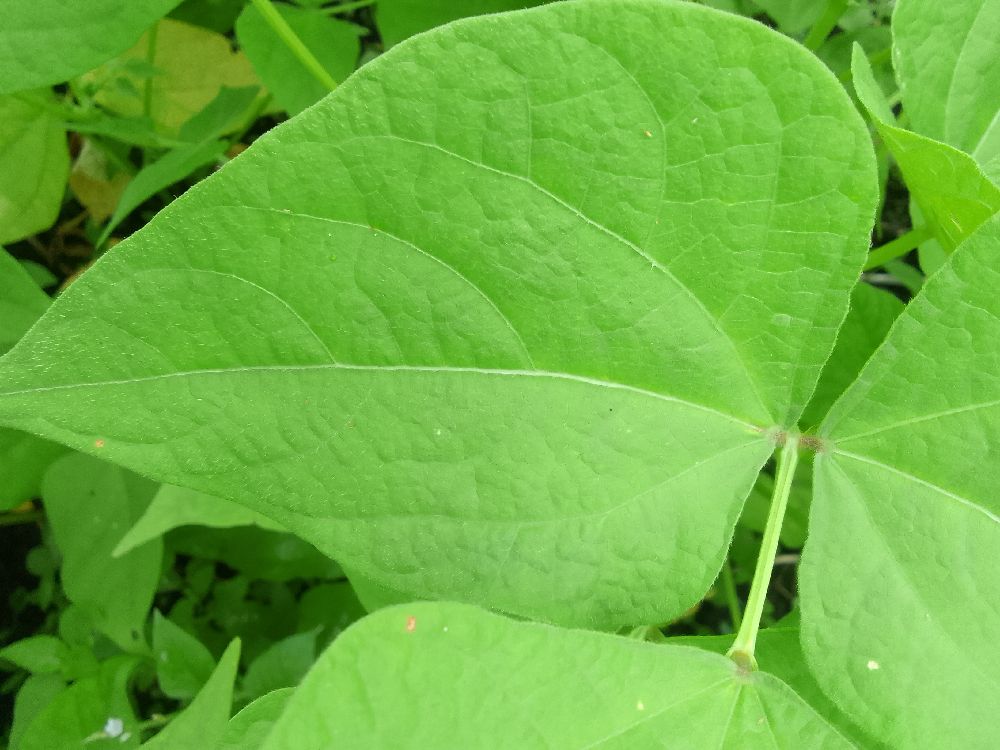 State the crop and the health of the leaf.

common bean, healthy
